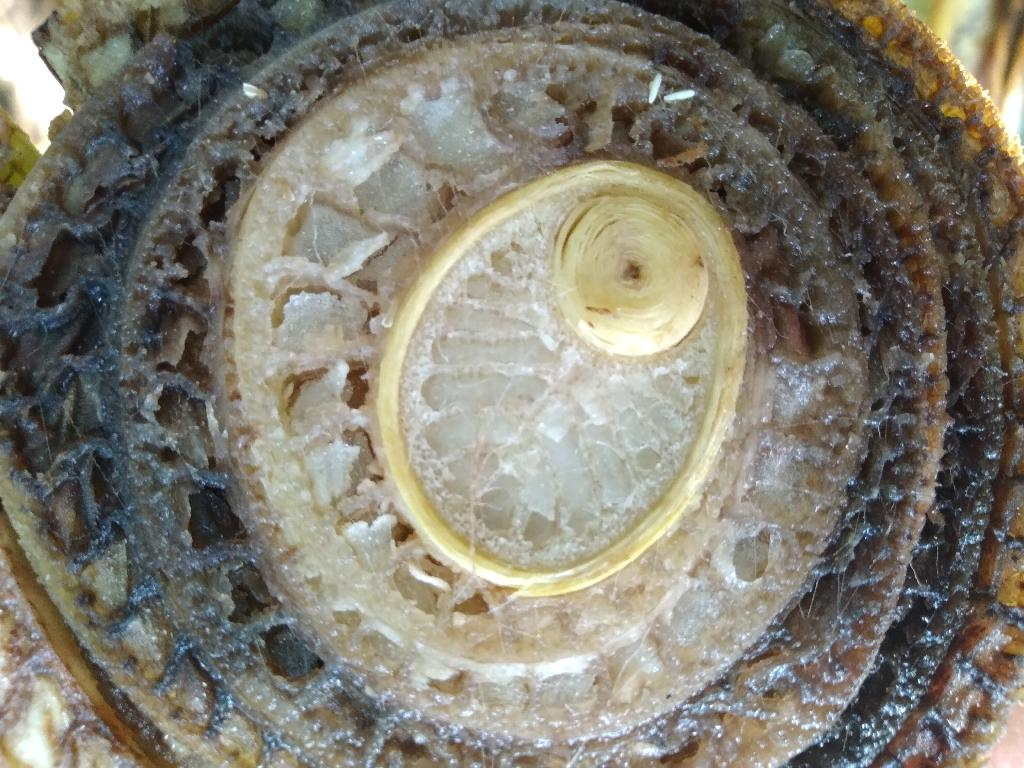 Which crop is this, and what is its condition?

banana, fusarium wilt race 1
